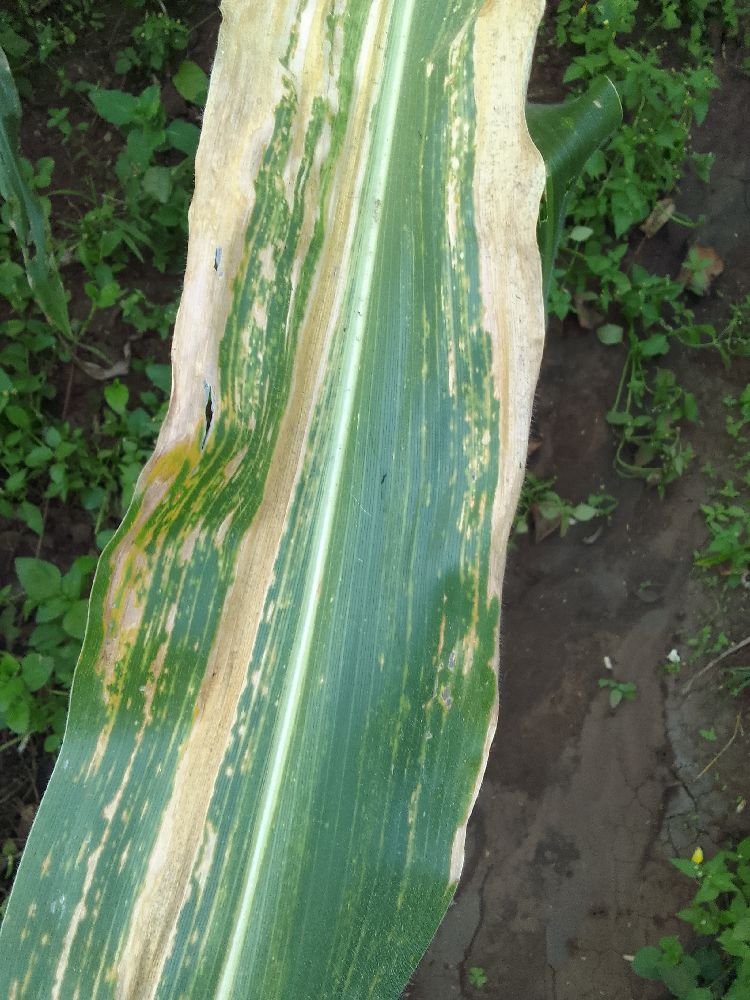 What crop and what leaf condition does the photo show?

maize, maize lethal necrosis
